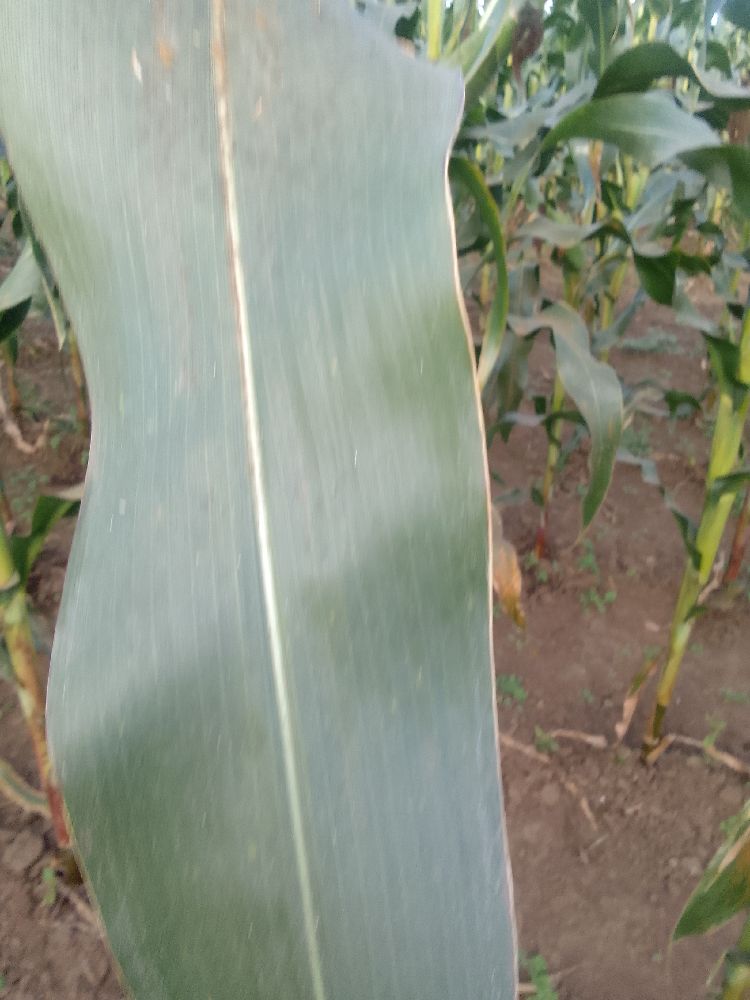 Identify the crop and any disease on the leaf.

maize, healthy
